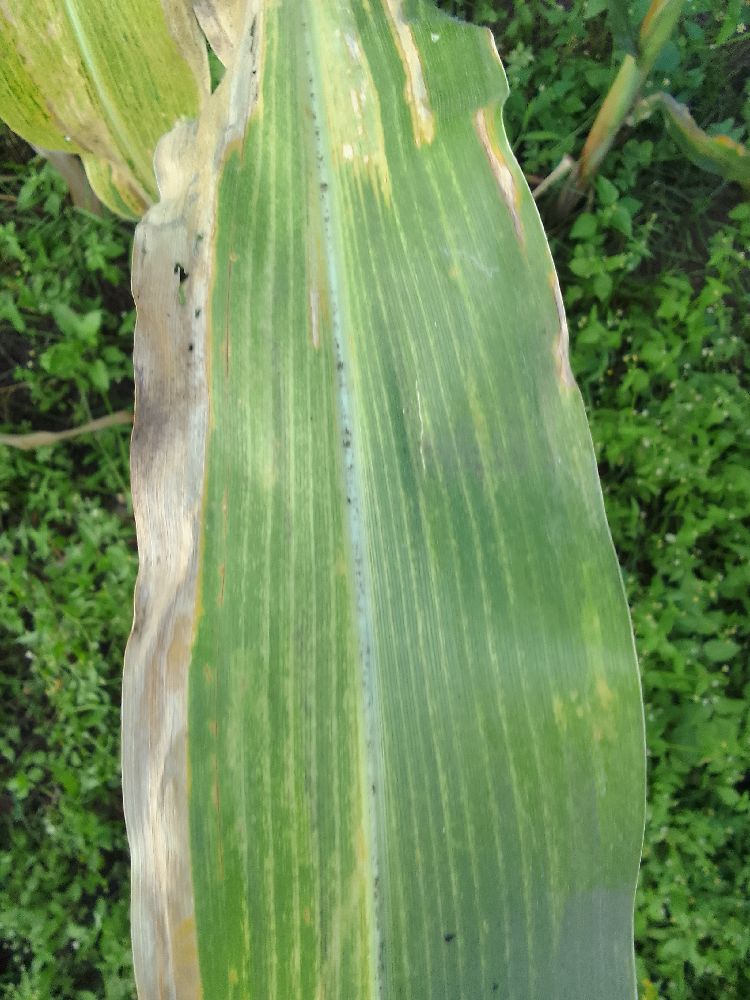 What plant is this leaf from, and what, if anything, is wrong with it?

maize, maize lethal necrosis
